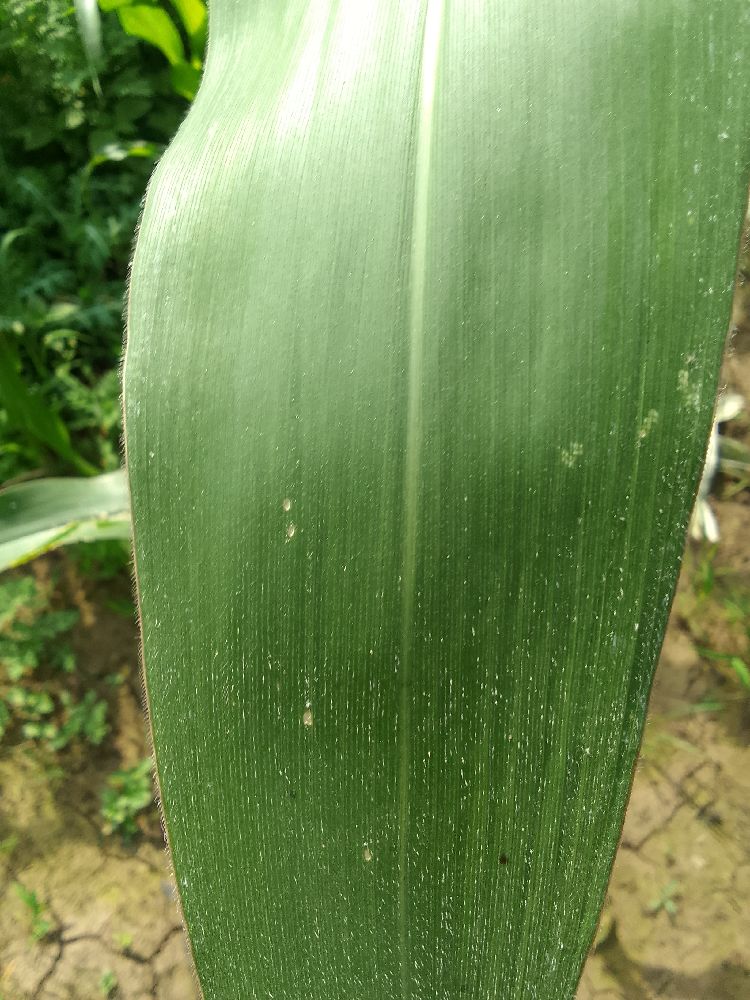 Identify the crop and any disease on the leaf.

maize, healthy
